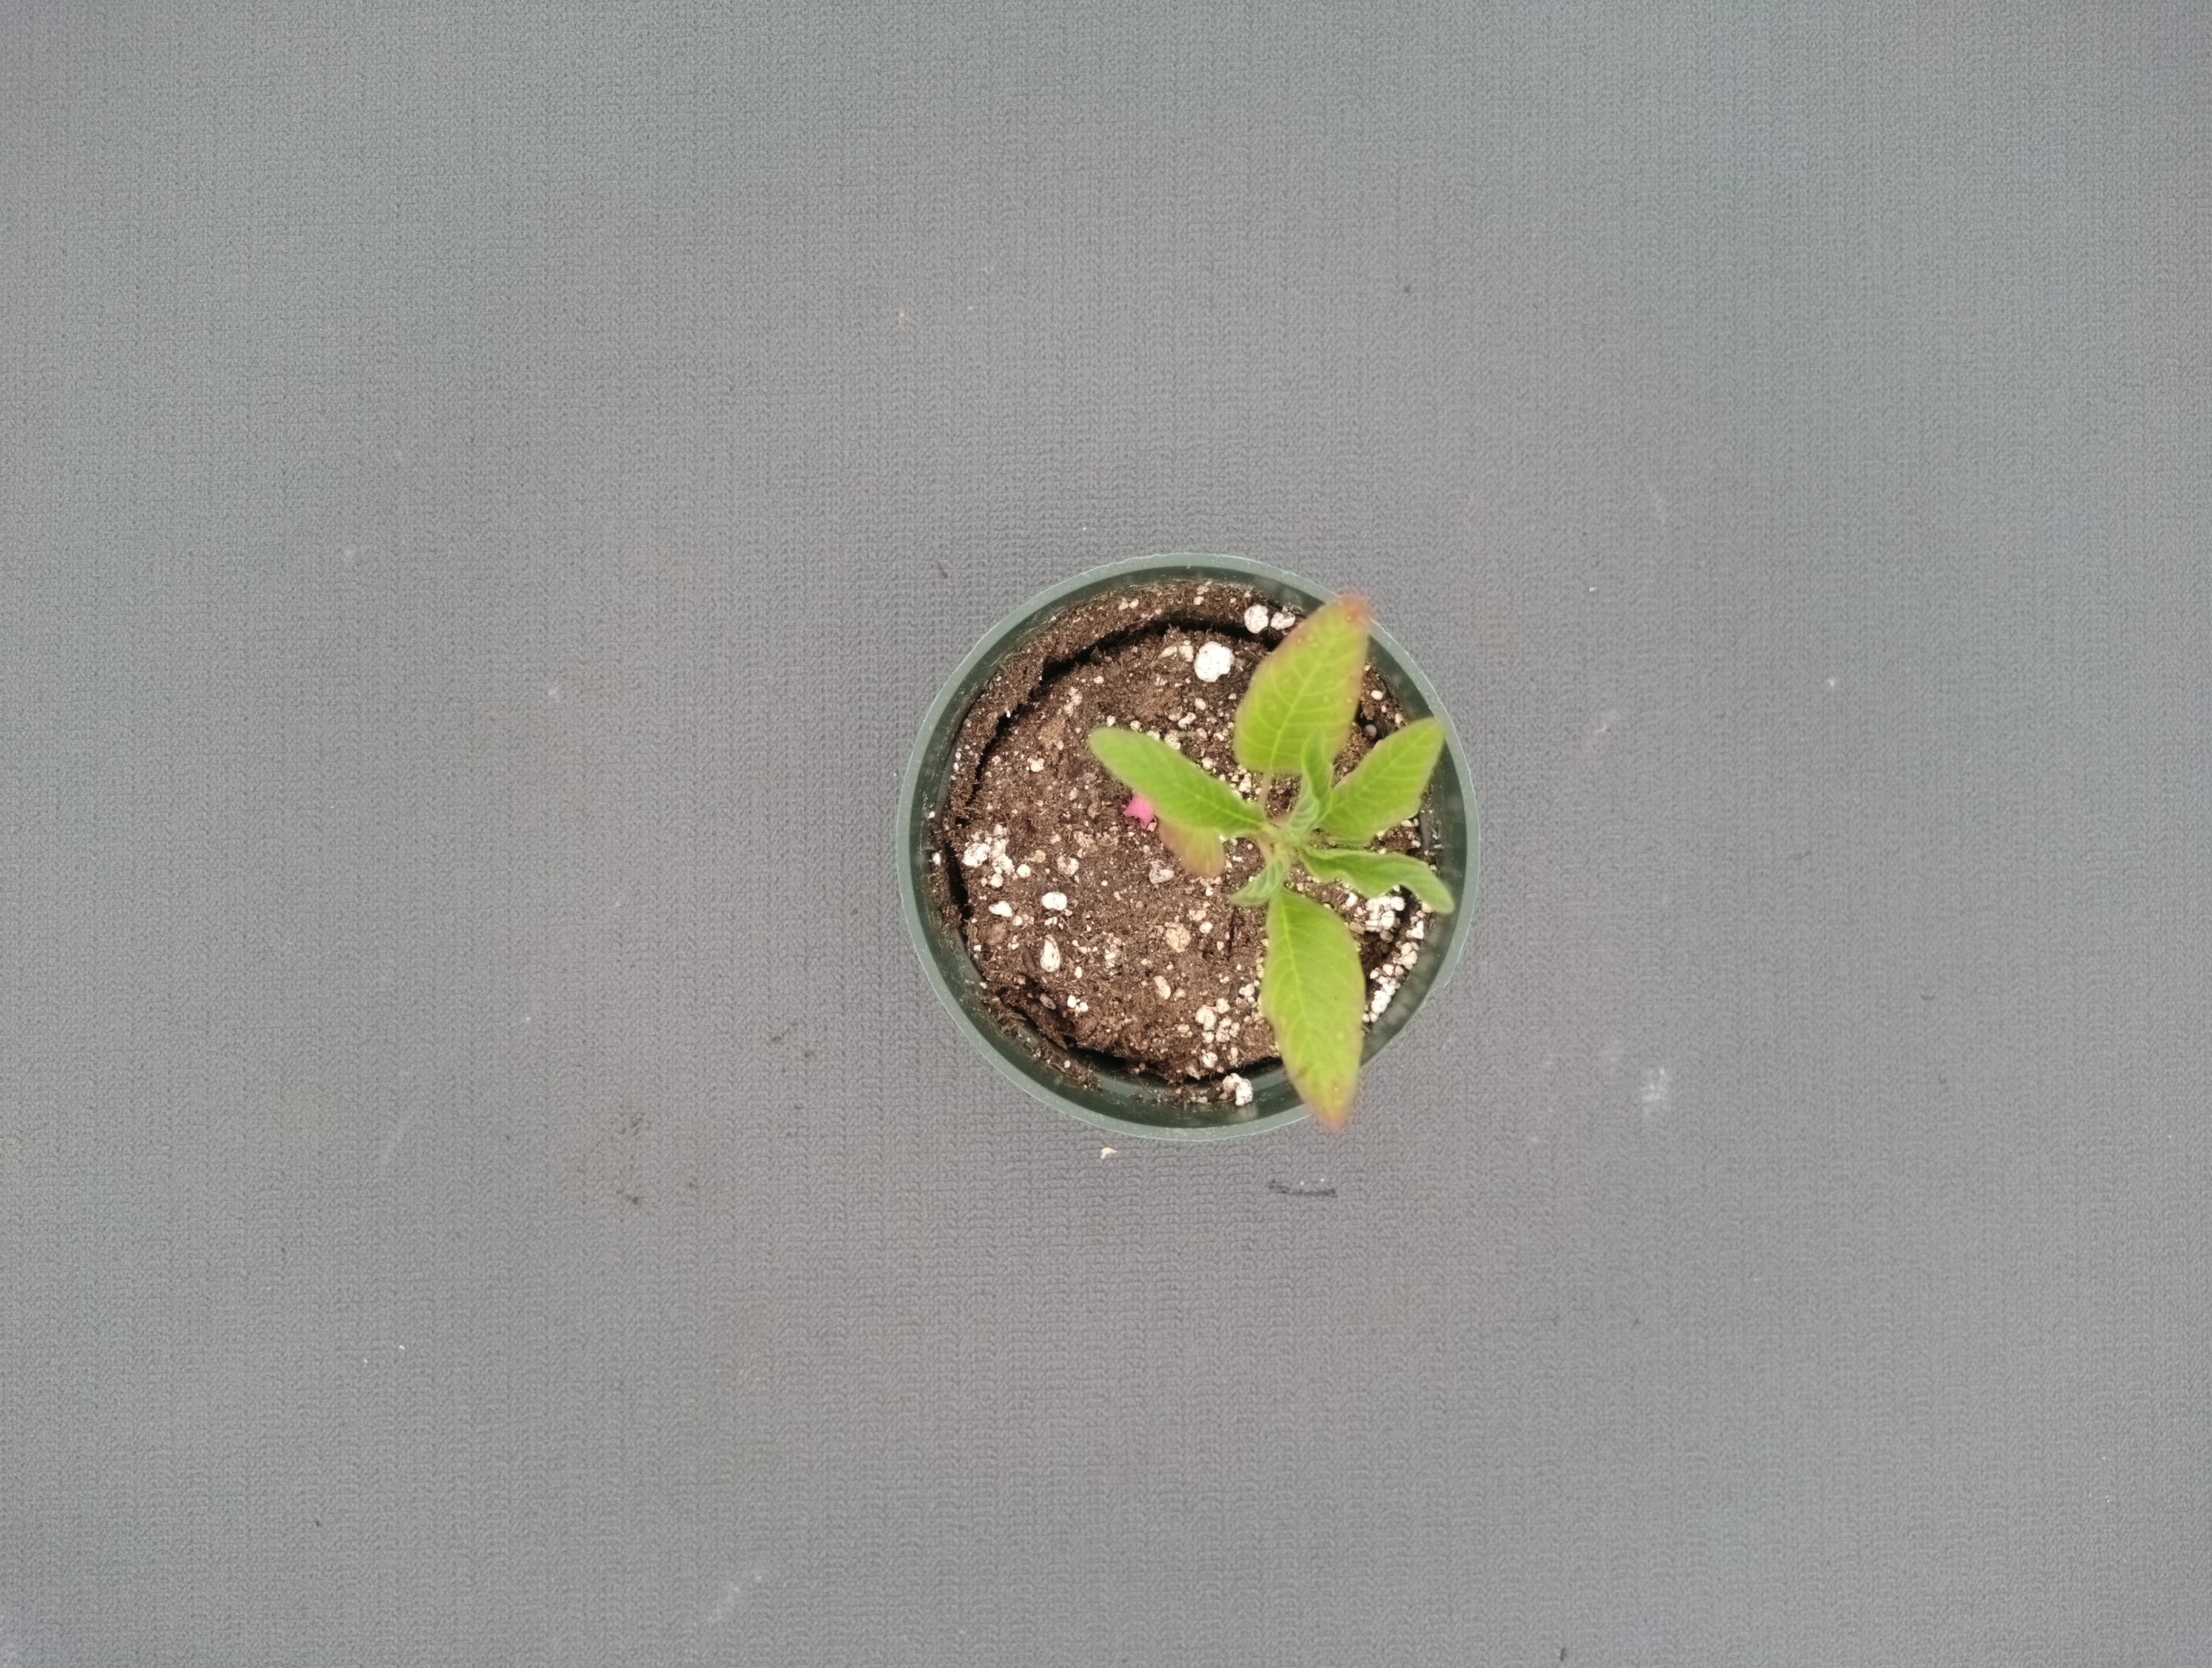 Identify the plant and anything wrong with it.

waterhemp, chlorosis only
